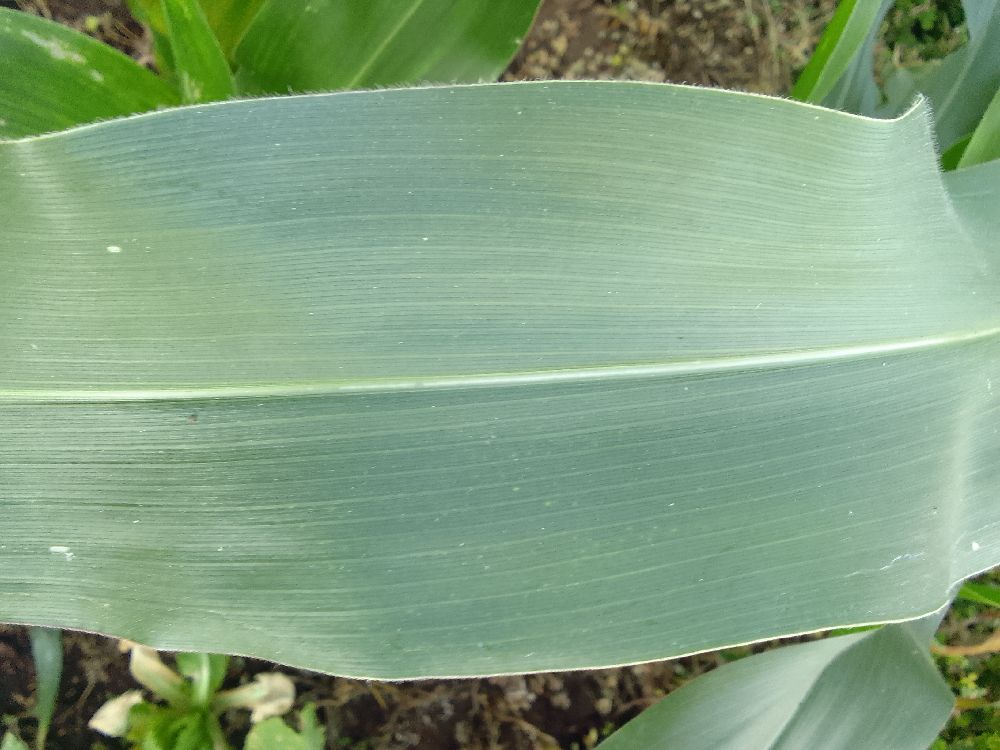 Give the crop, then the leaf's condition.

maize, healthy
